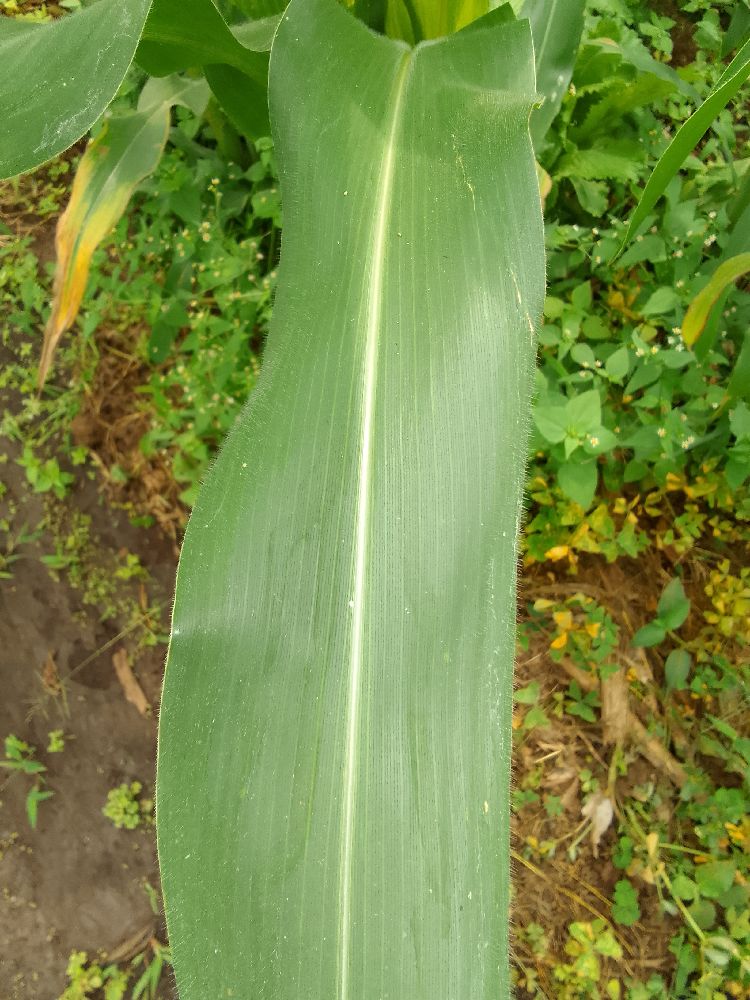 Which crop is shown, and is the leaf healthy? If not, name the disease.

maize, healthy
